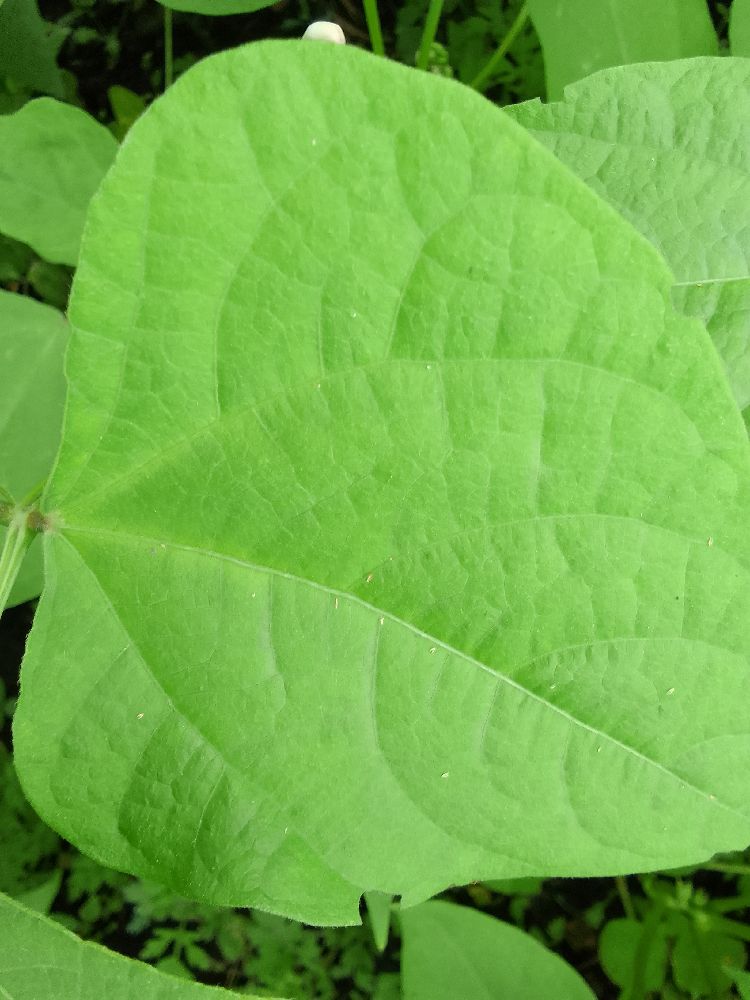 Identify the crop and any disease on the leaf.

common bean, healthy
